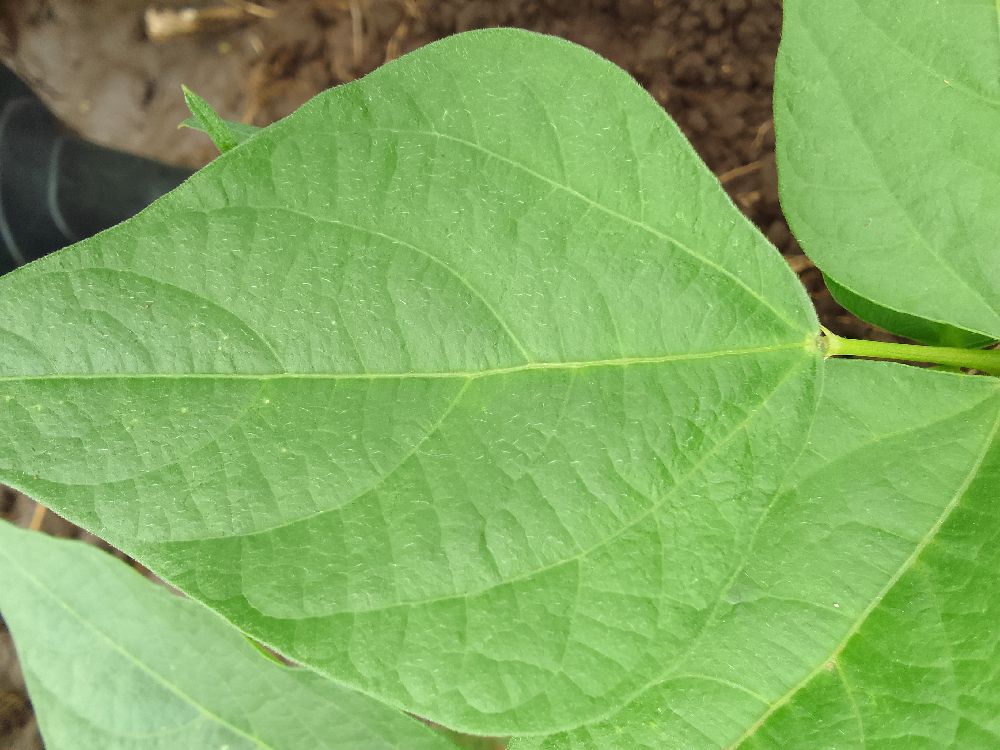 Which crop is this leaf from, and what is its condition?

common bean, healthy
